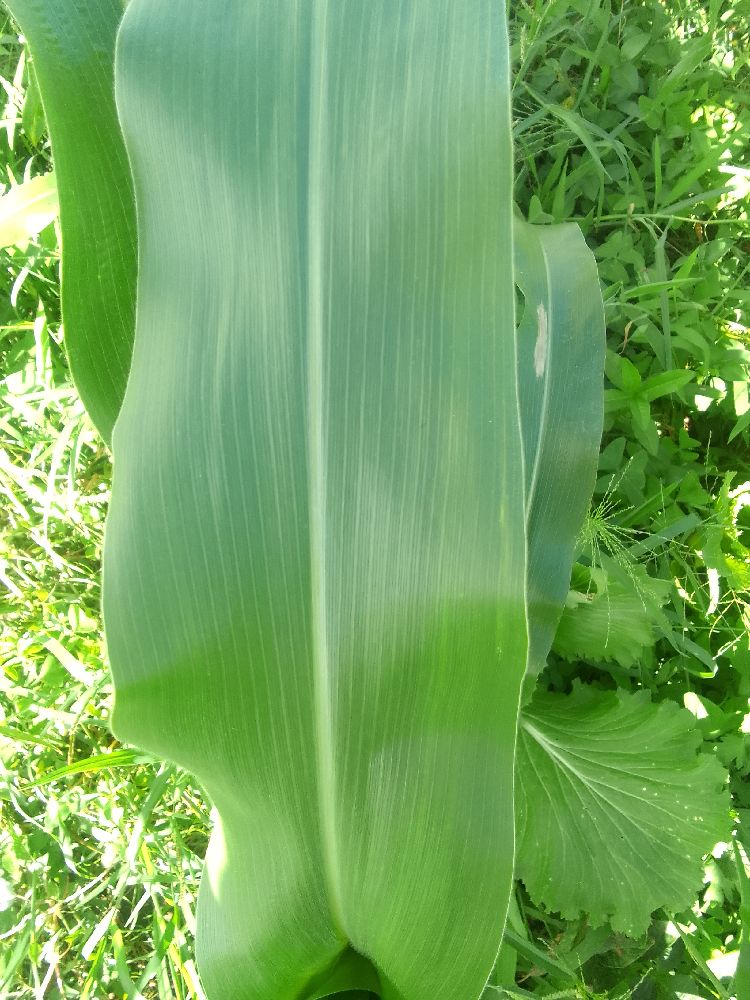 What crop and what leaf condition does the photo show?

maize, healthy
